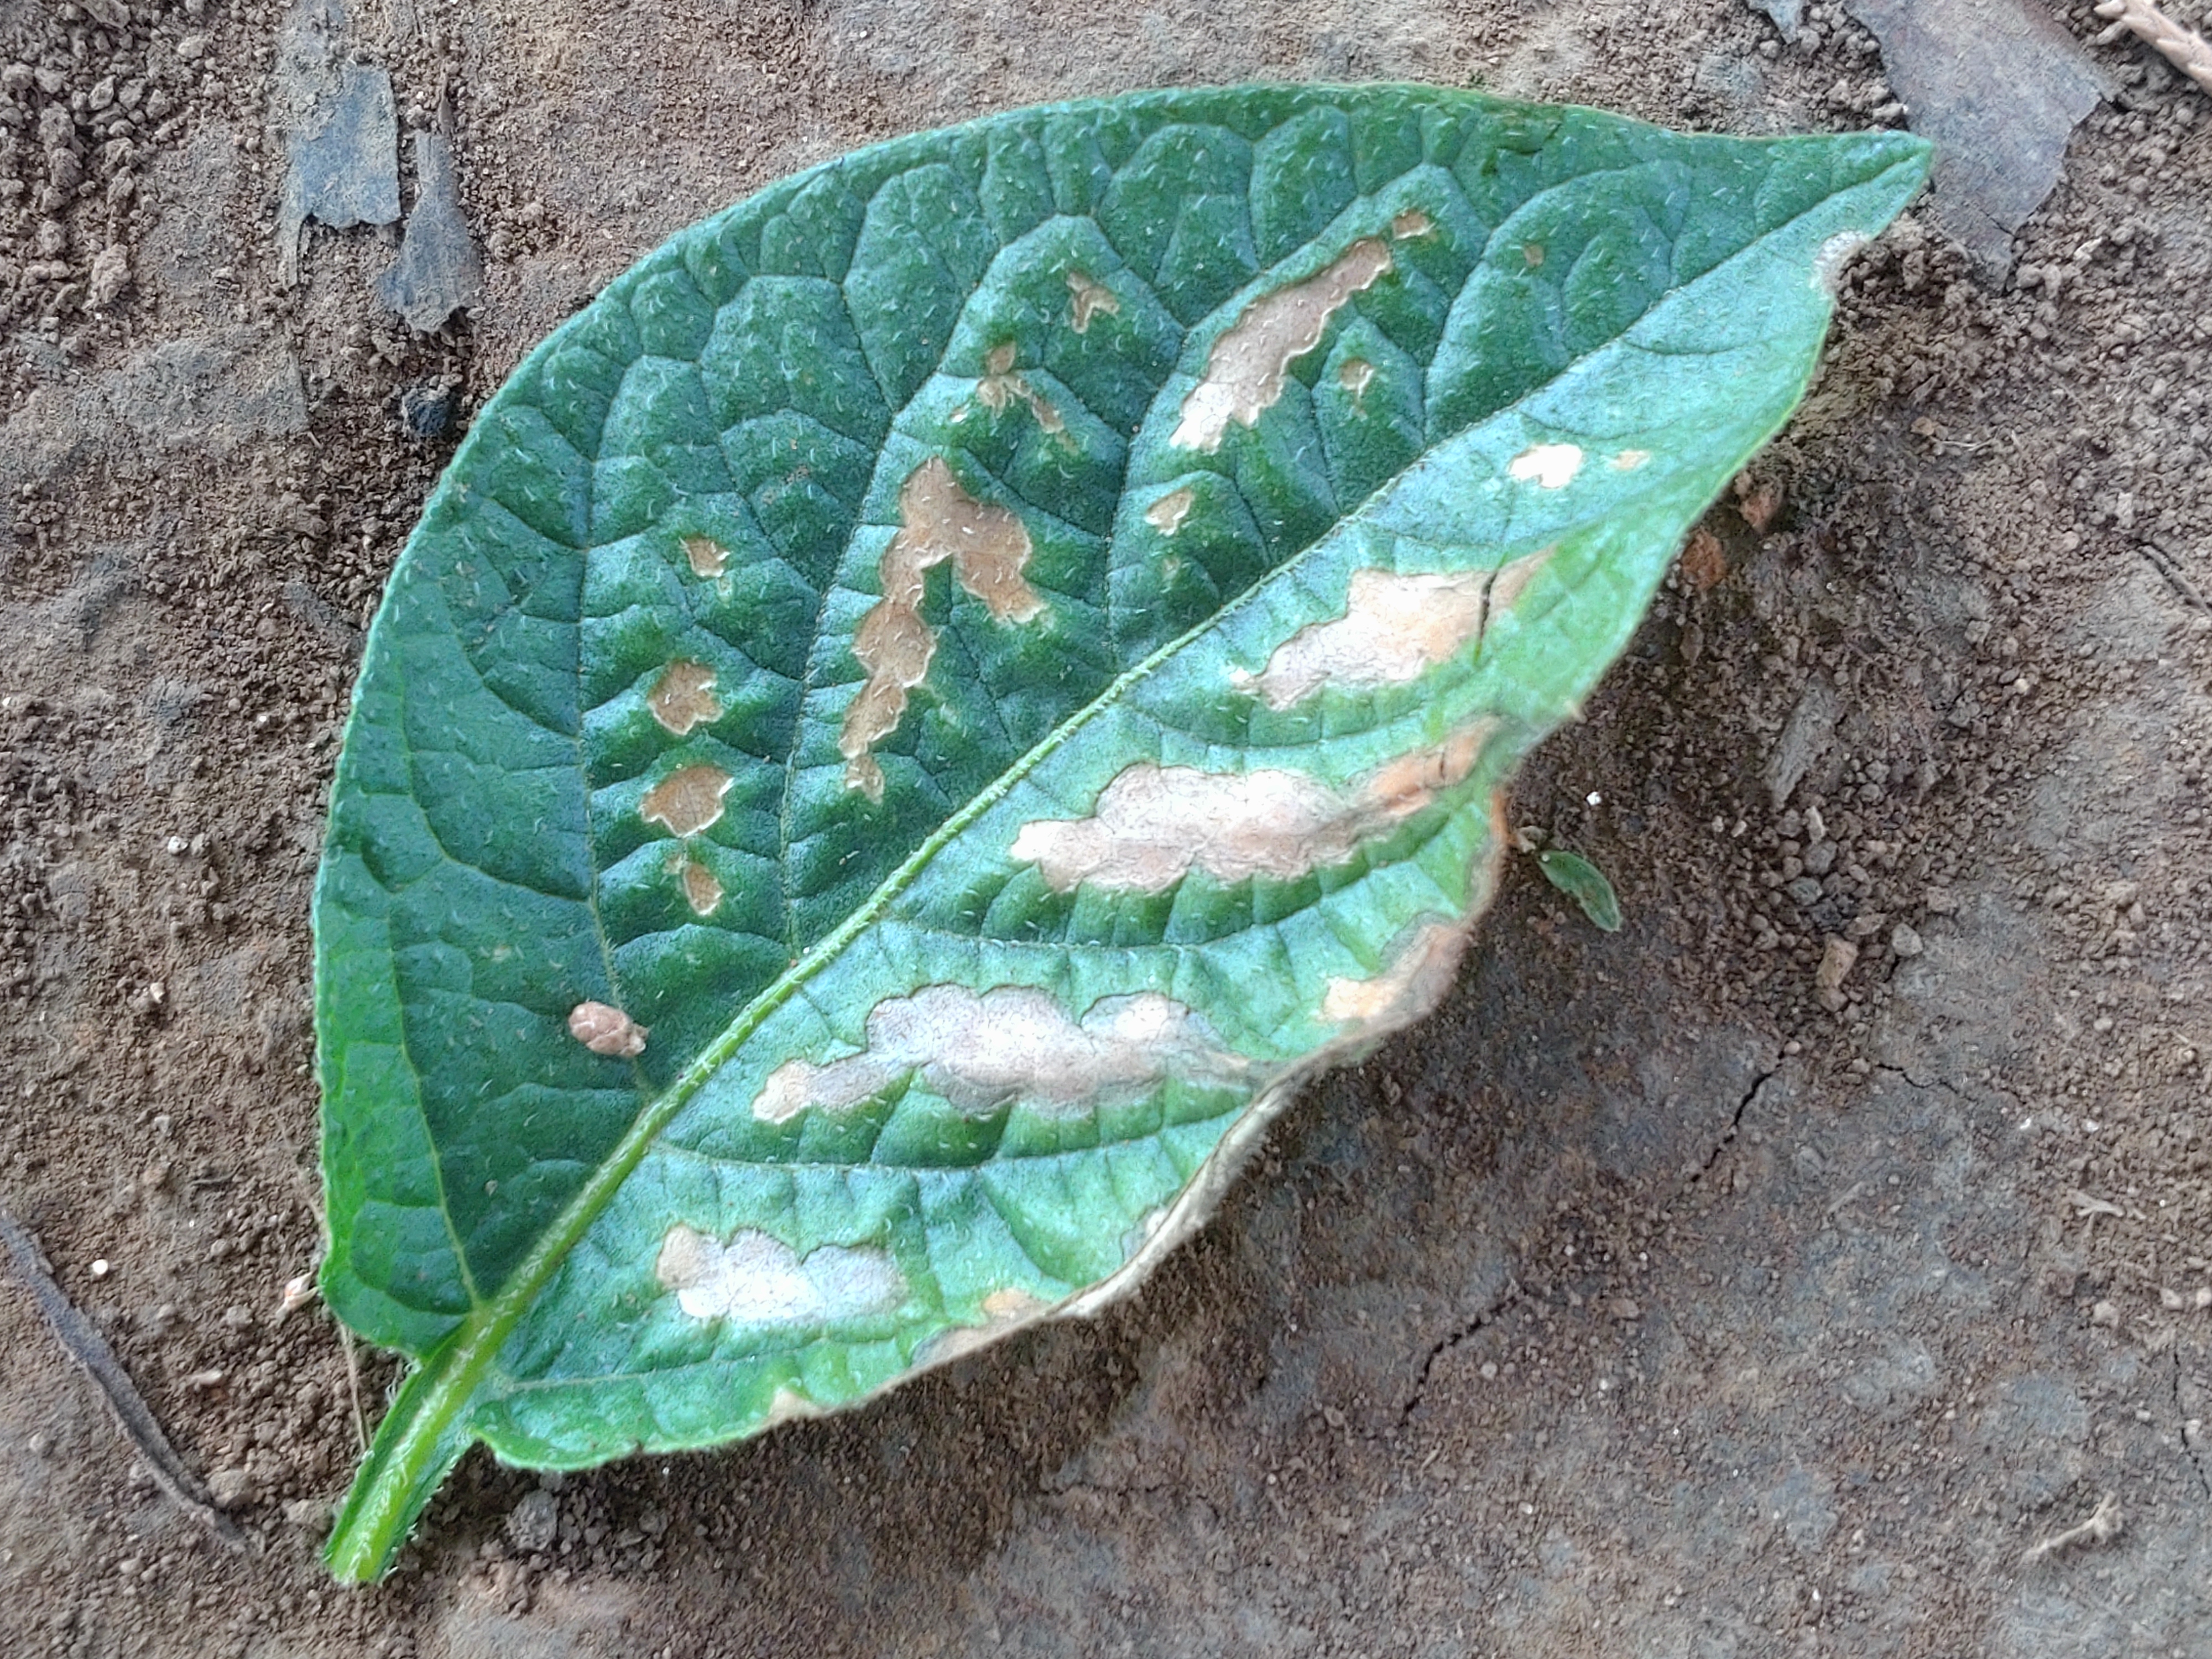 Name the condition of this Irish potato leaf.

early blight
